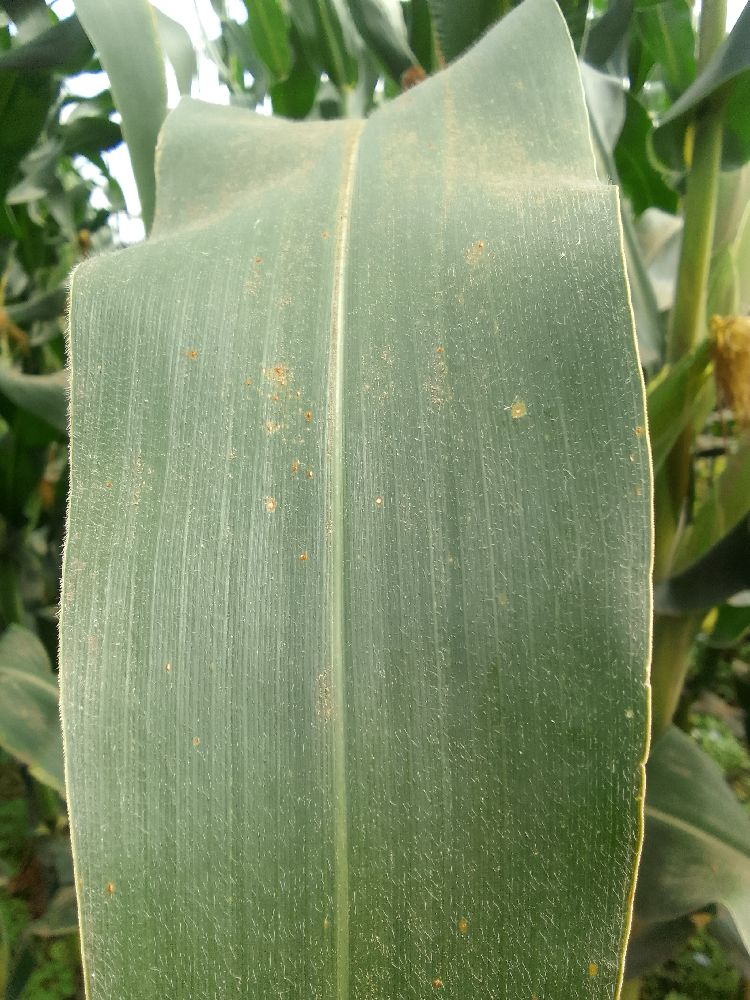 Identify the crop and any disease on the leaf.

maize, healthy
